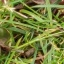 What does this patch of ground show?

grass
